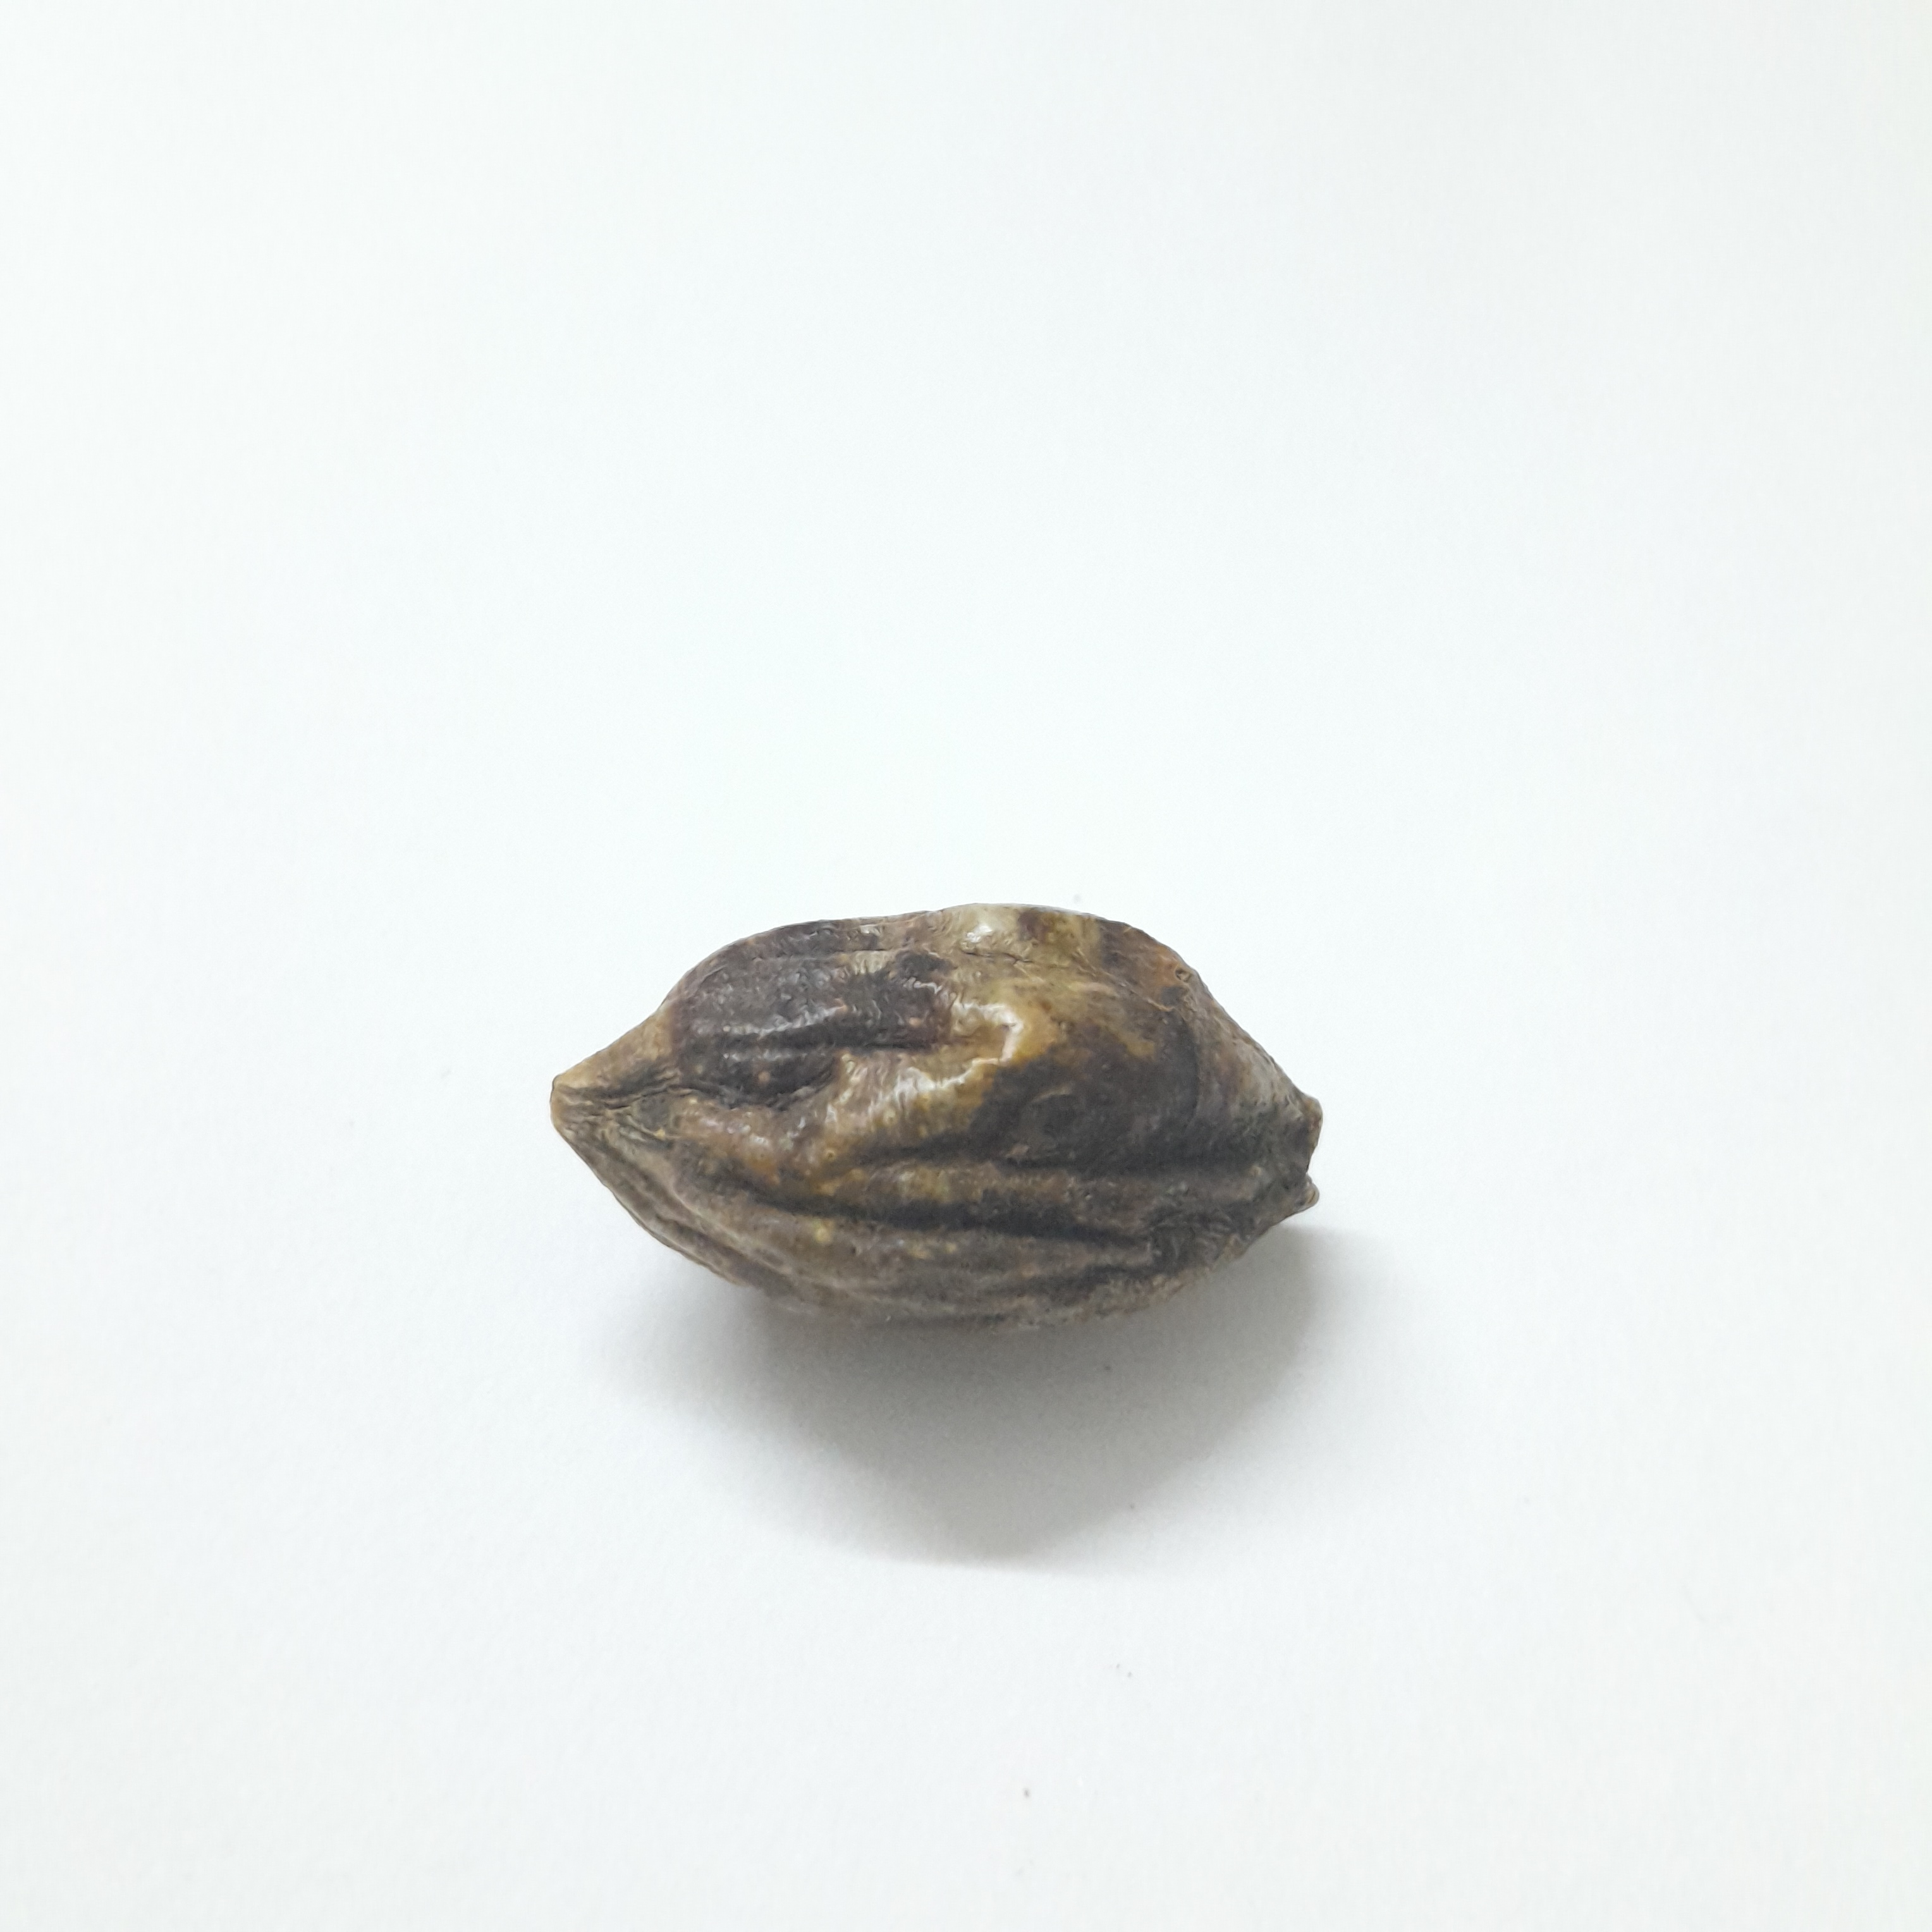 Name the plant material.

hirdaa
